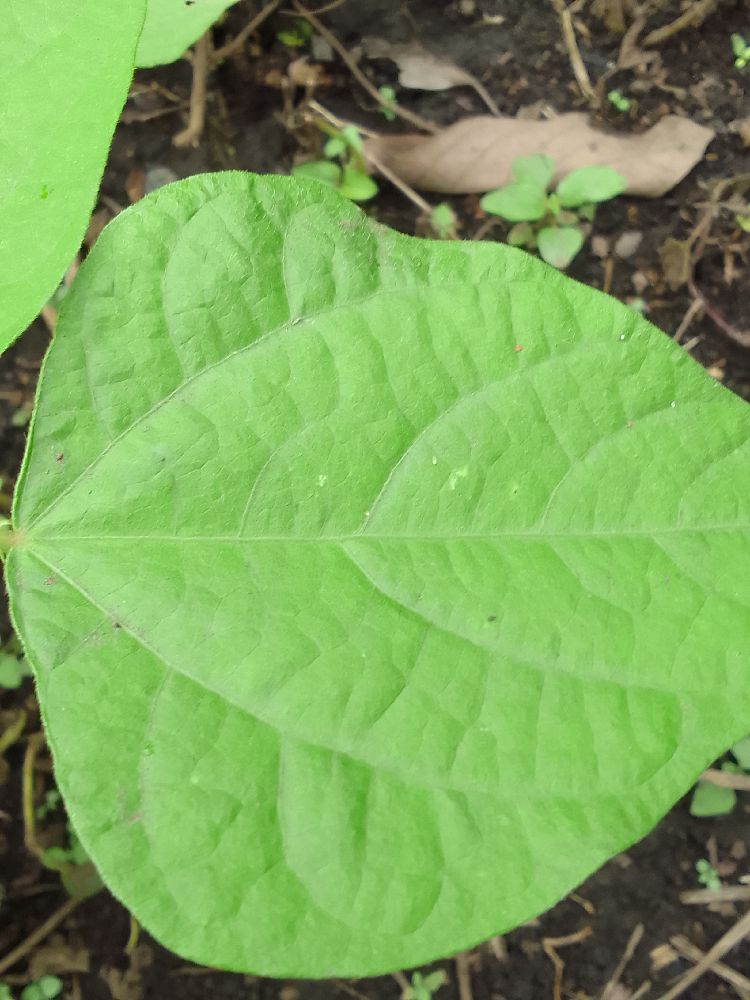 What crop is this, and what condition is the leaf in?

common bean, healthy
